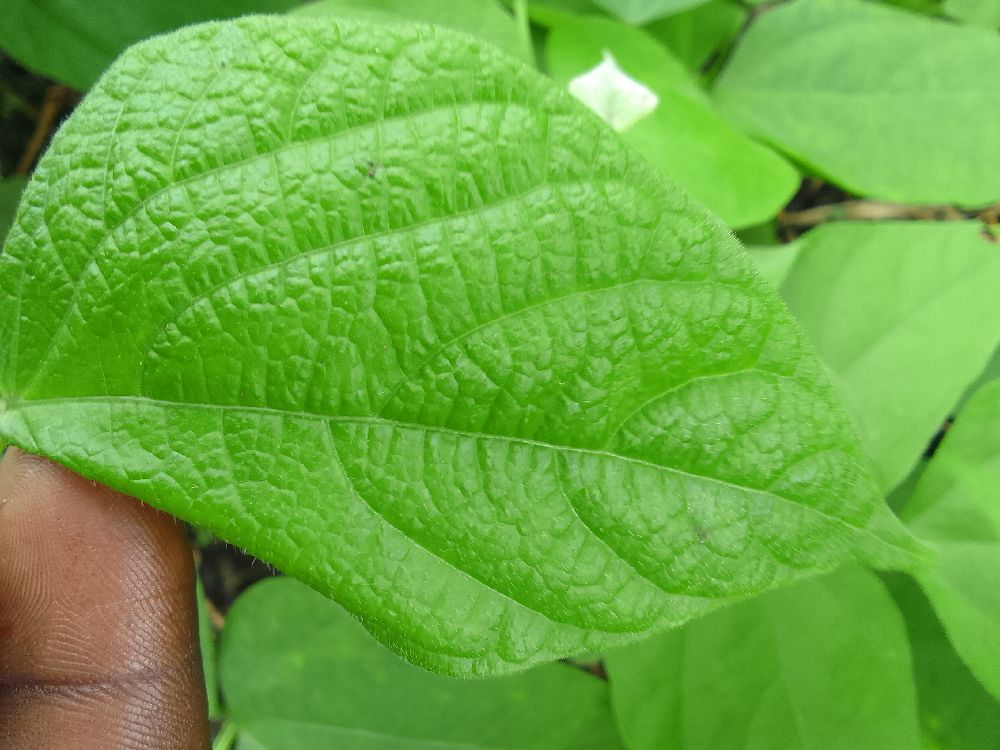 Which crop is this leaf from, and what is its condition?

common bean, healthy
